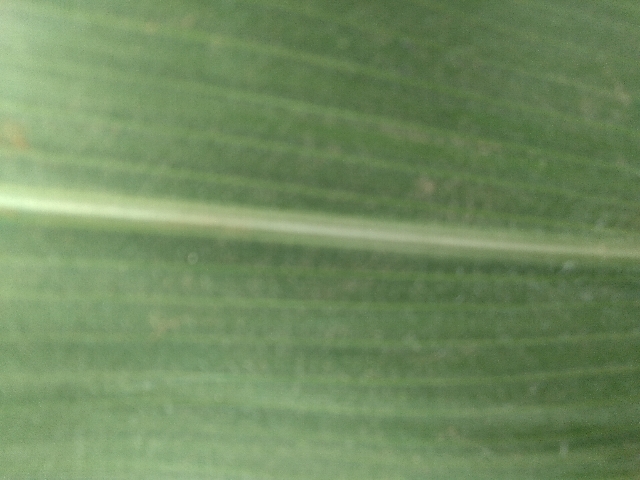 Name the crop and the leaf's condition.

maize, healthy
